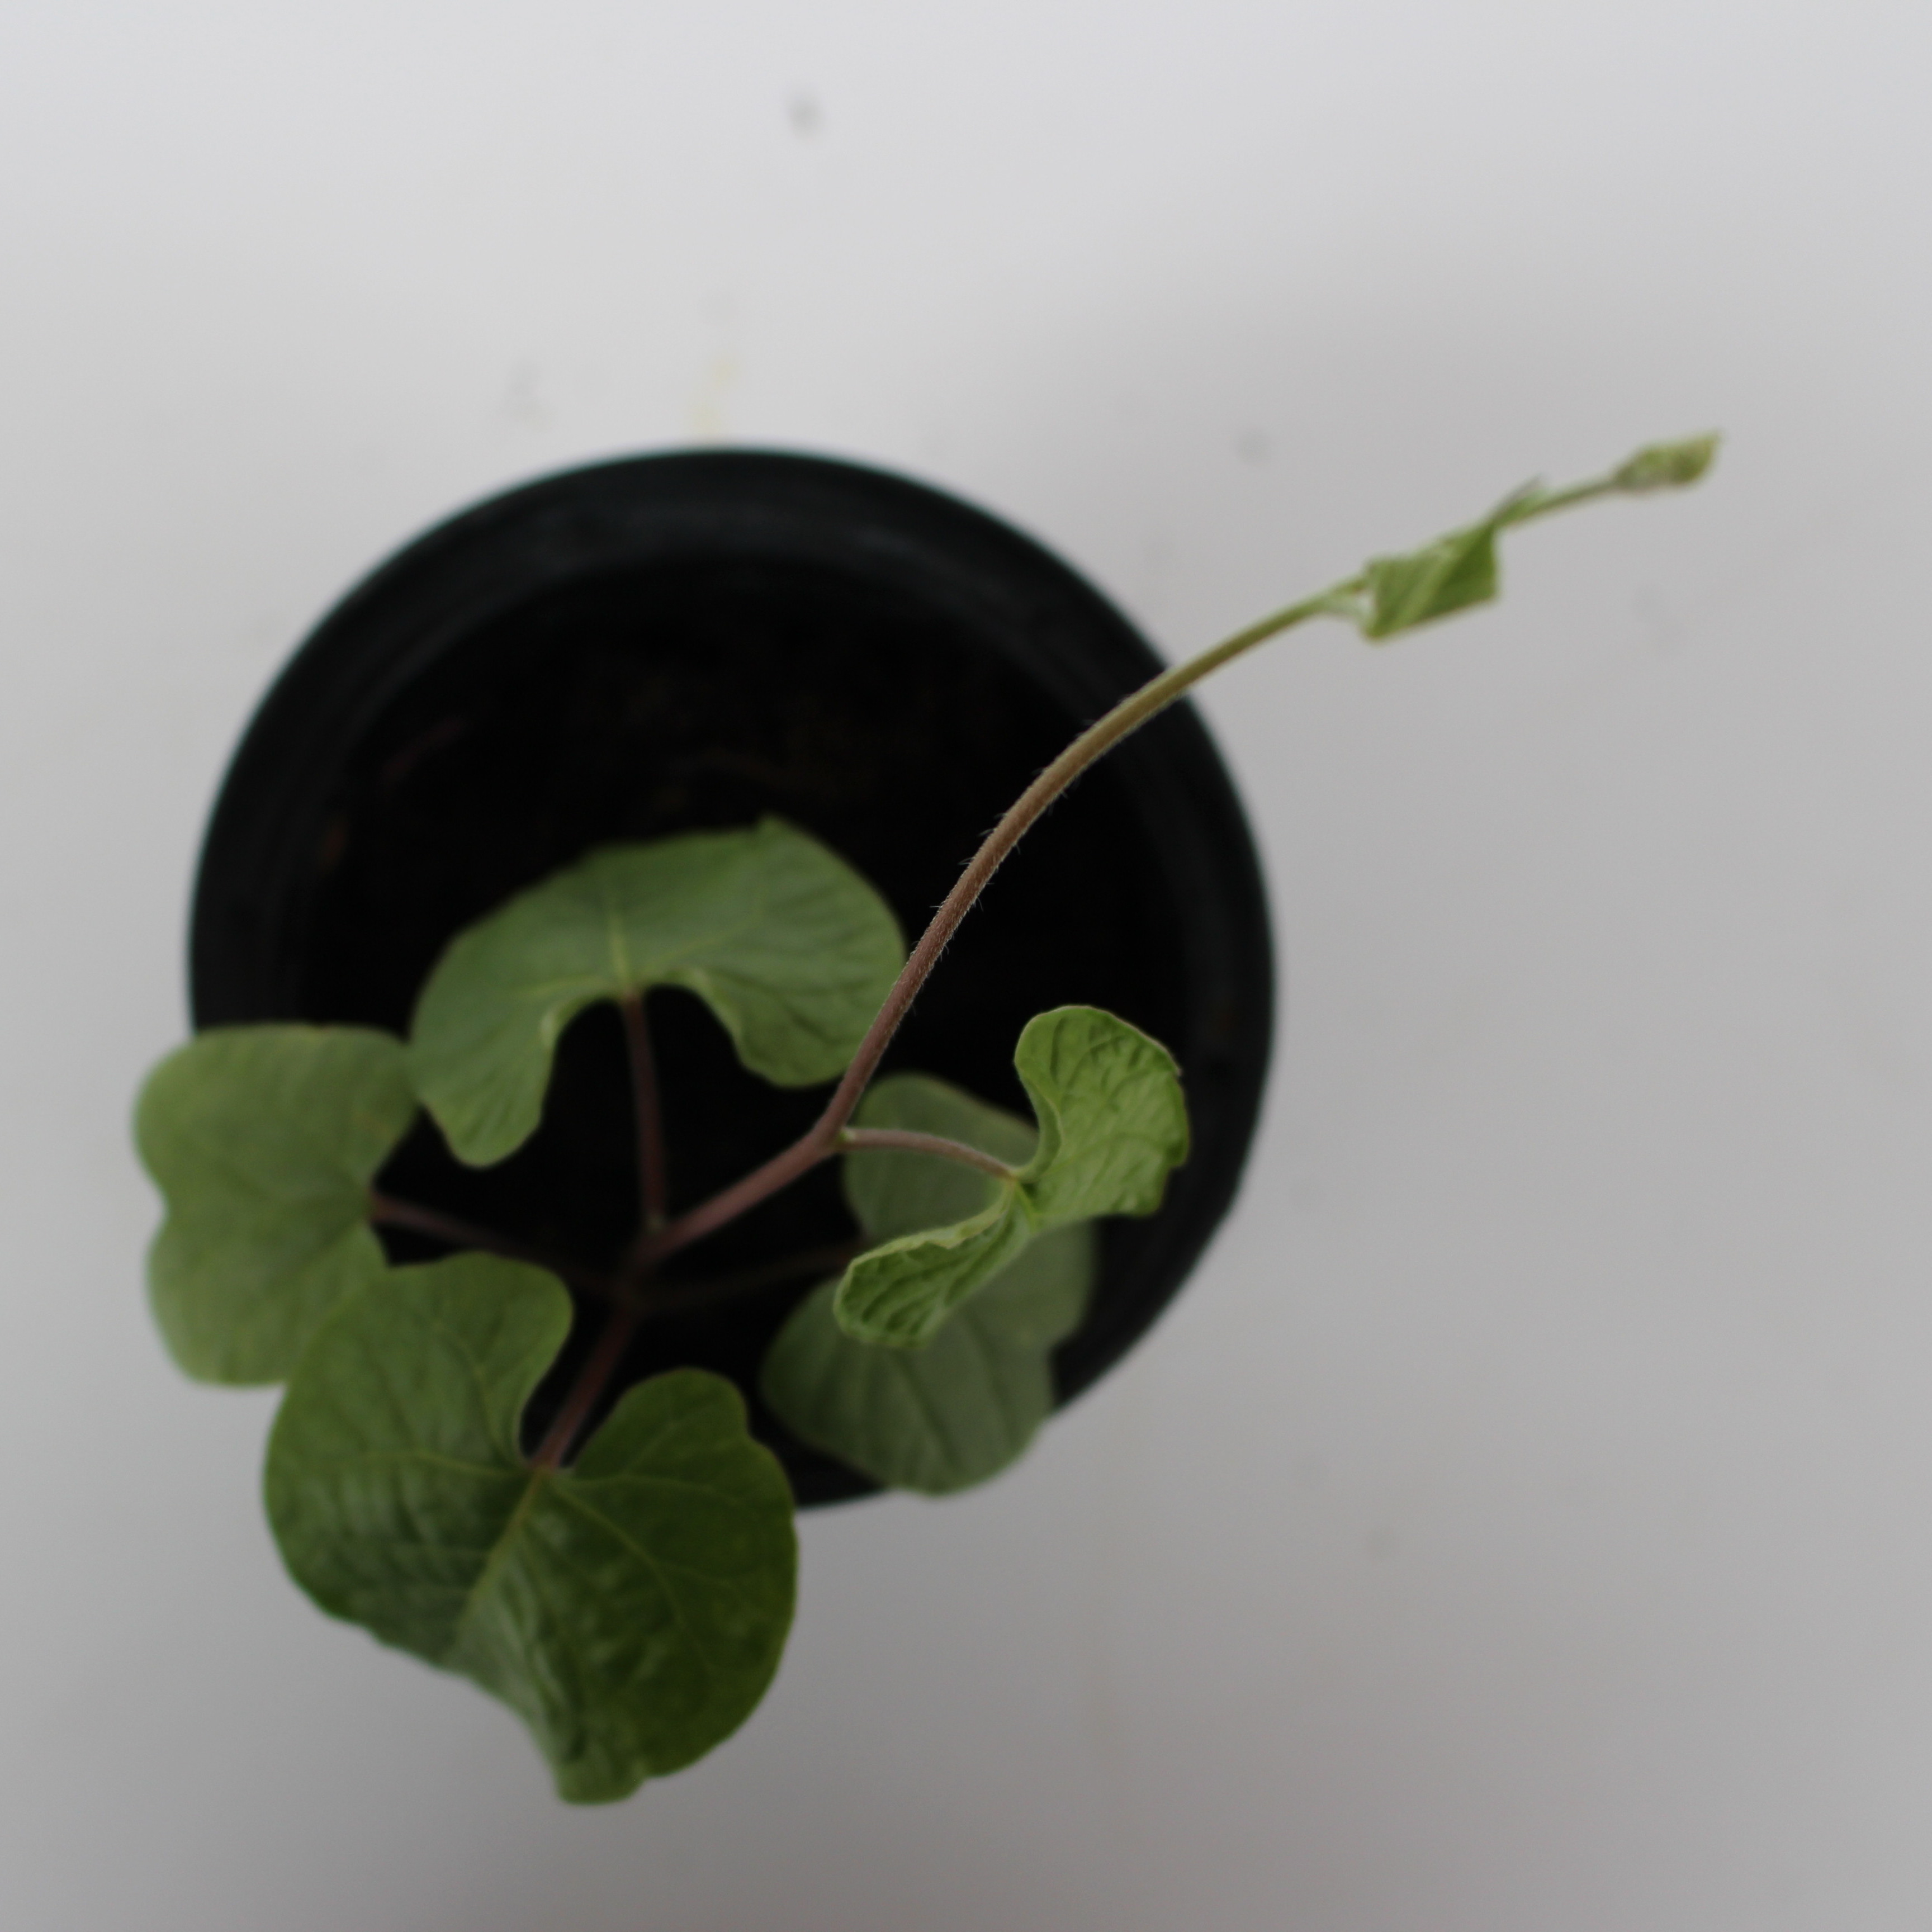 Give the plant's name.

Convolvulus arvensis
